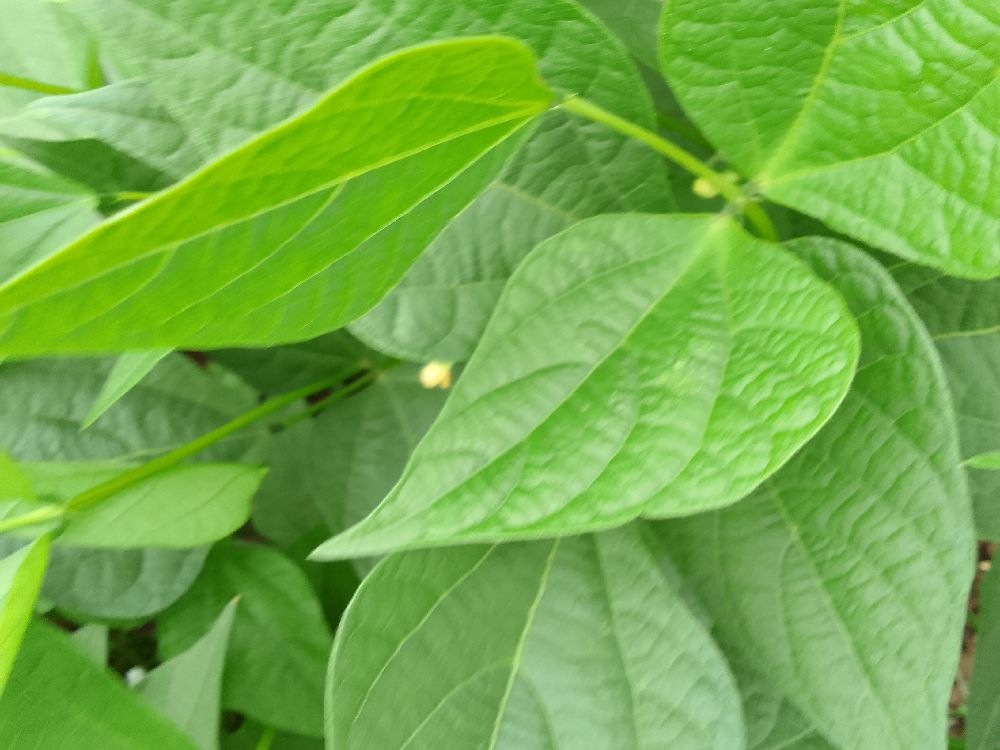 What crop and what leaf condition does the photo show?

common bean, healthy
